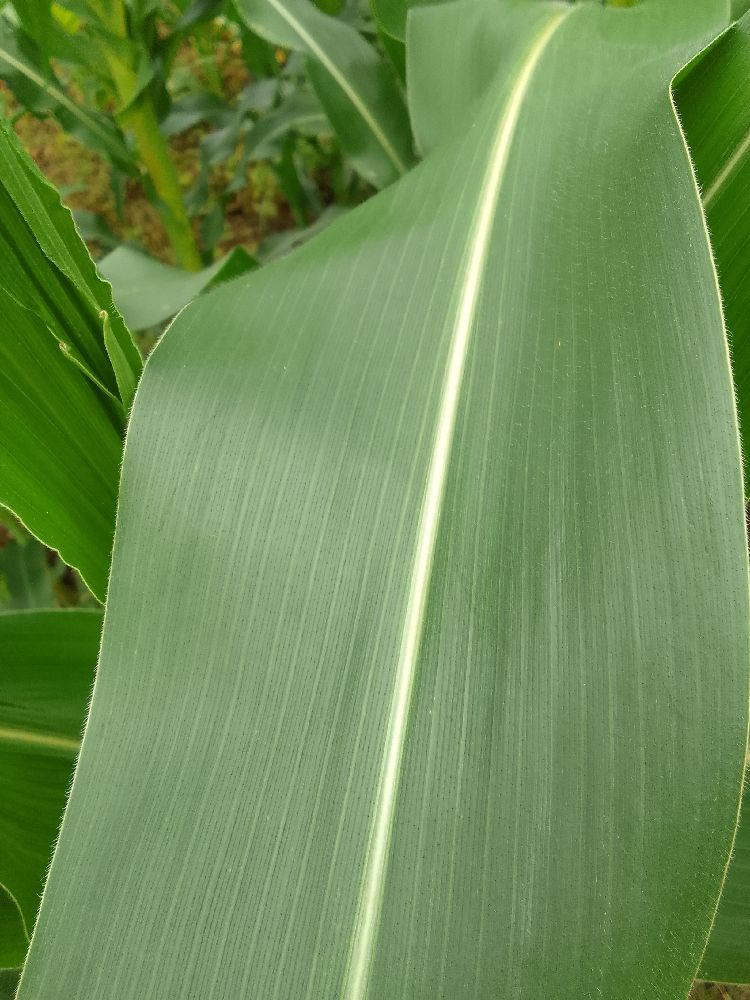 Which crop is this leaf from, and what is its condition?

maize, healthy
